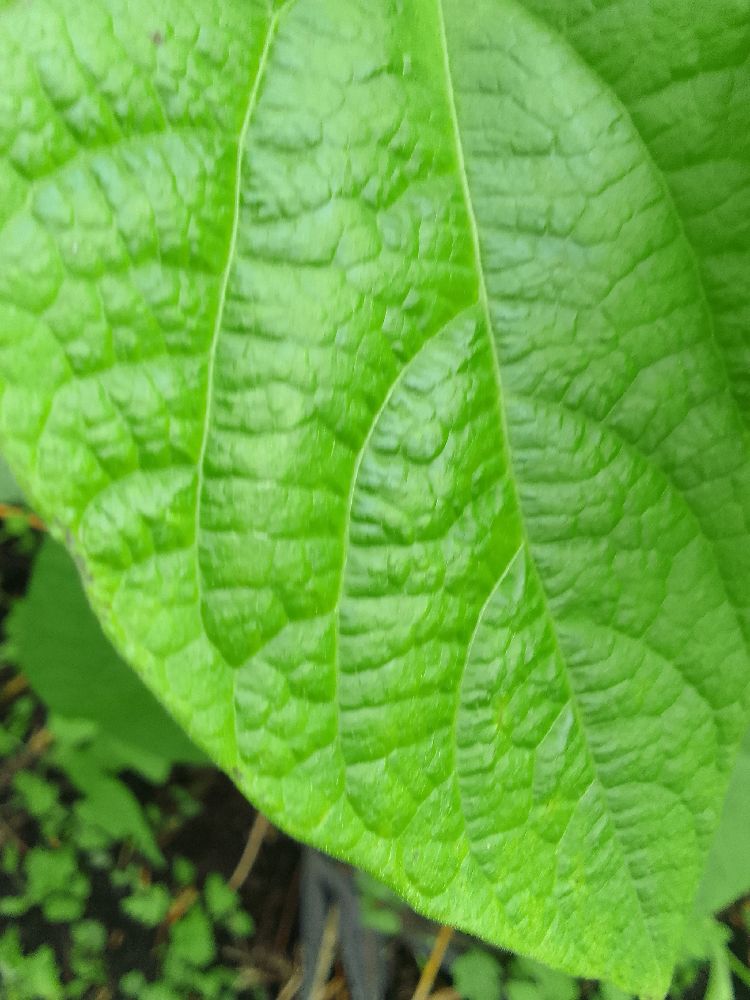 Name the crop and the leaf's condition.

common bean, healthy
